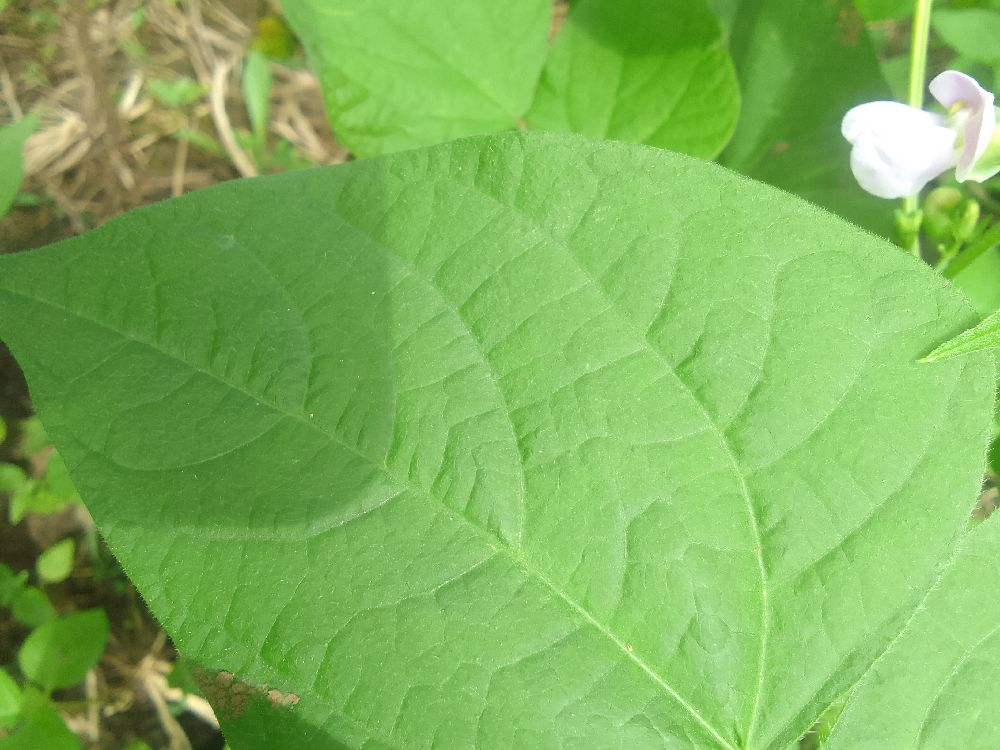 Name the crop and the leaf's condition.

common bean, healthy
